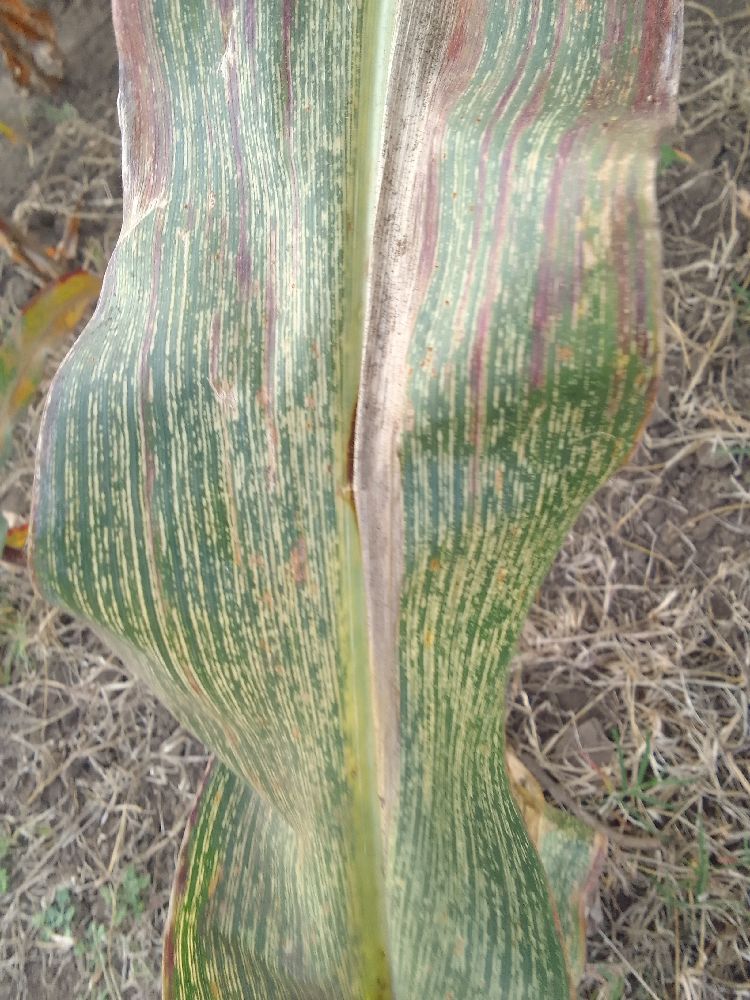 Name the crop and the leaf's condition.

maize, maize streak virus
